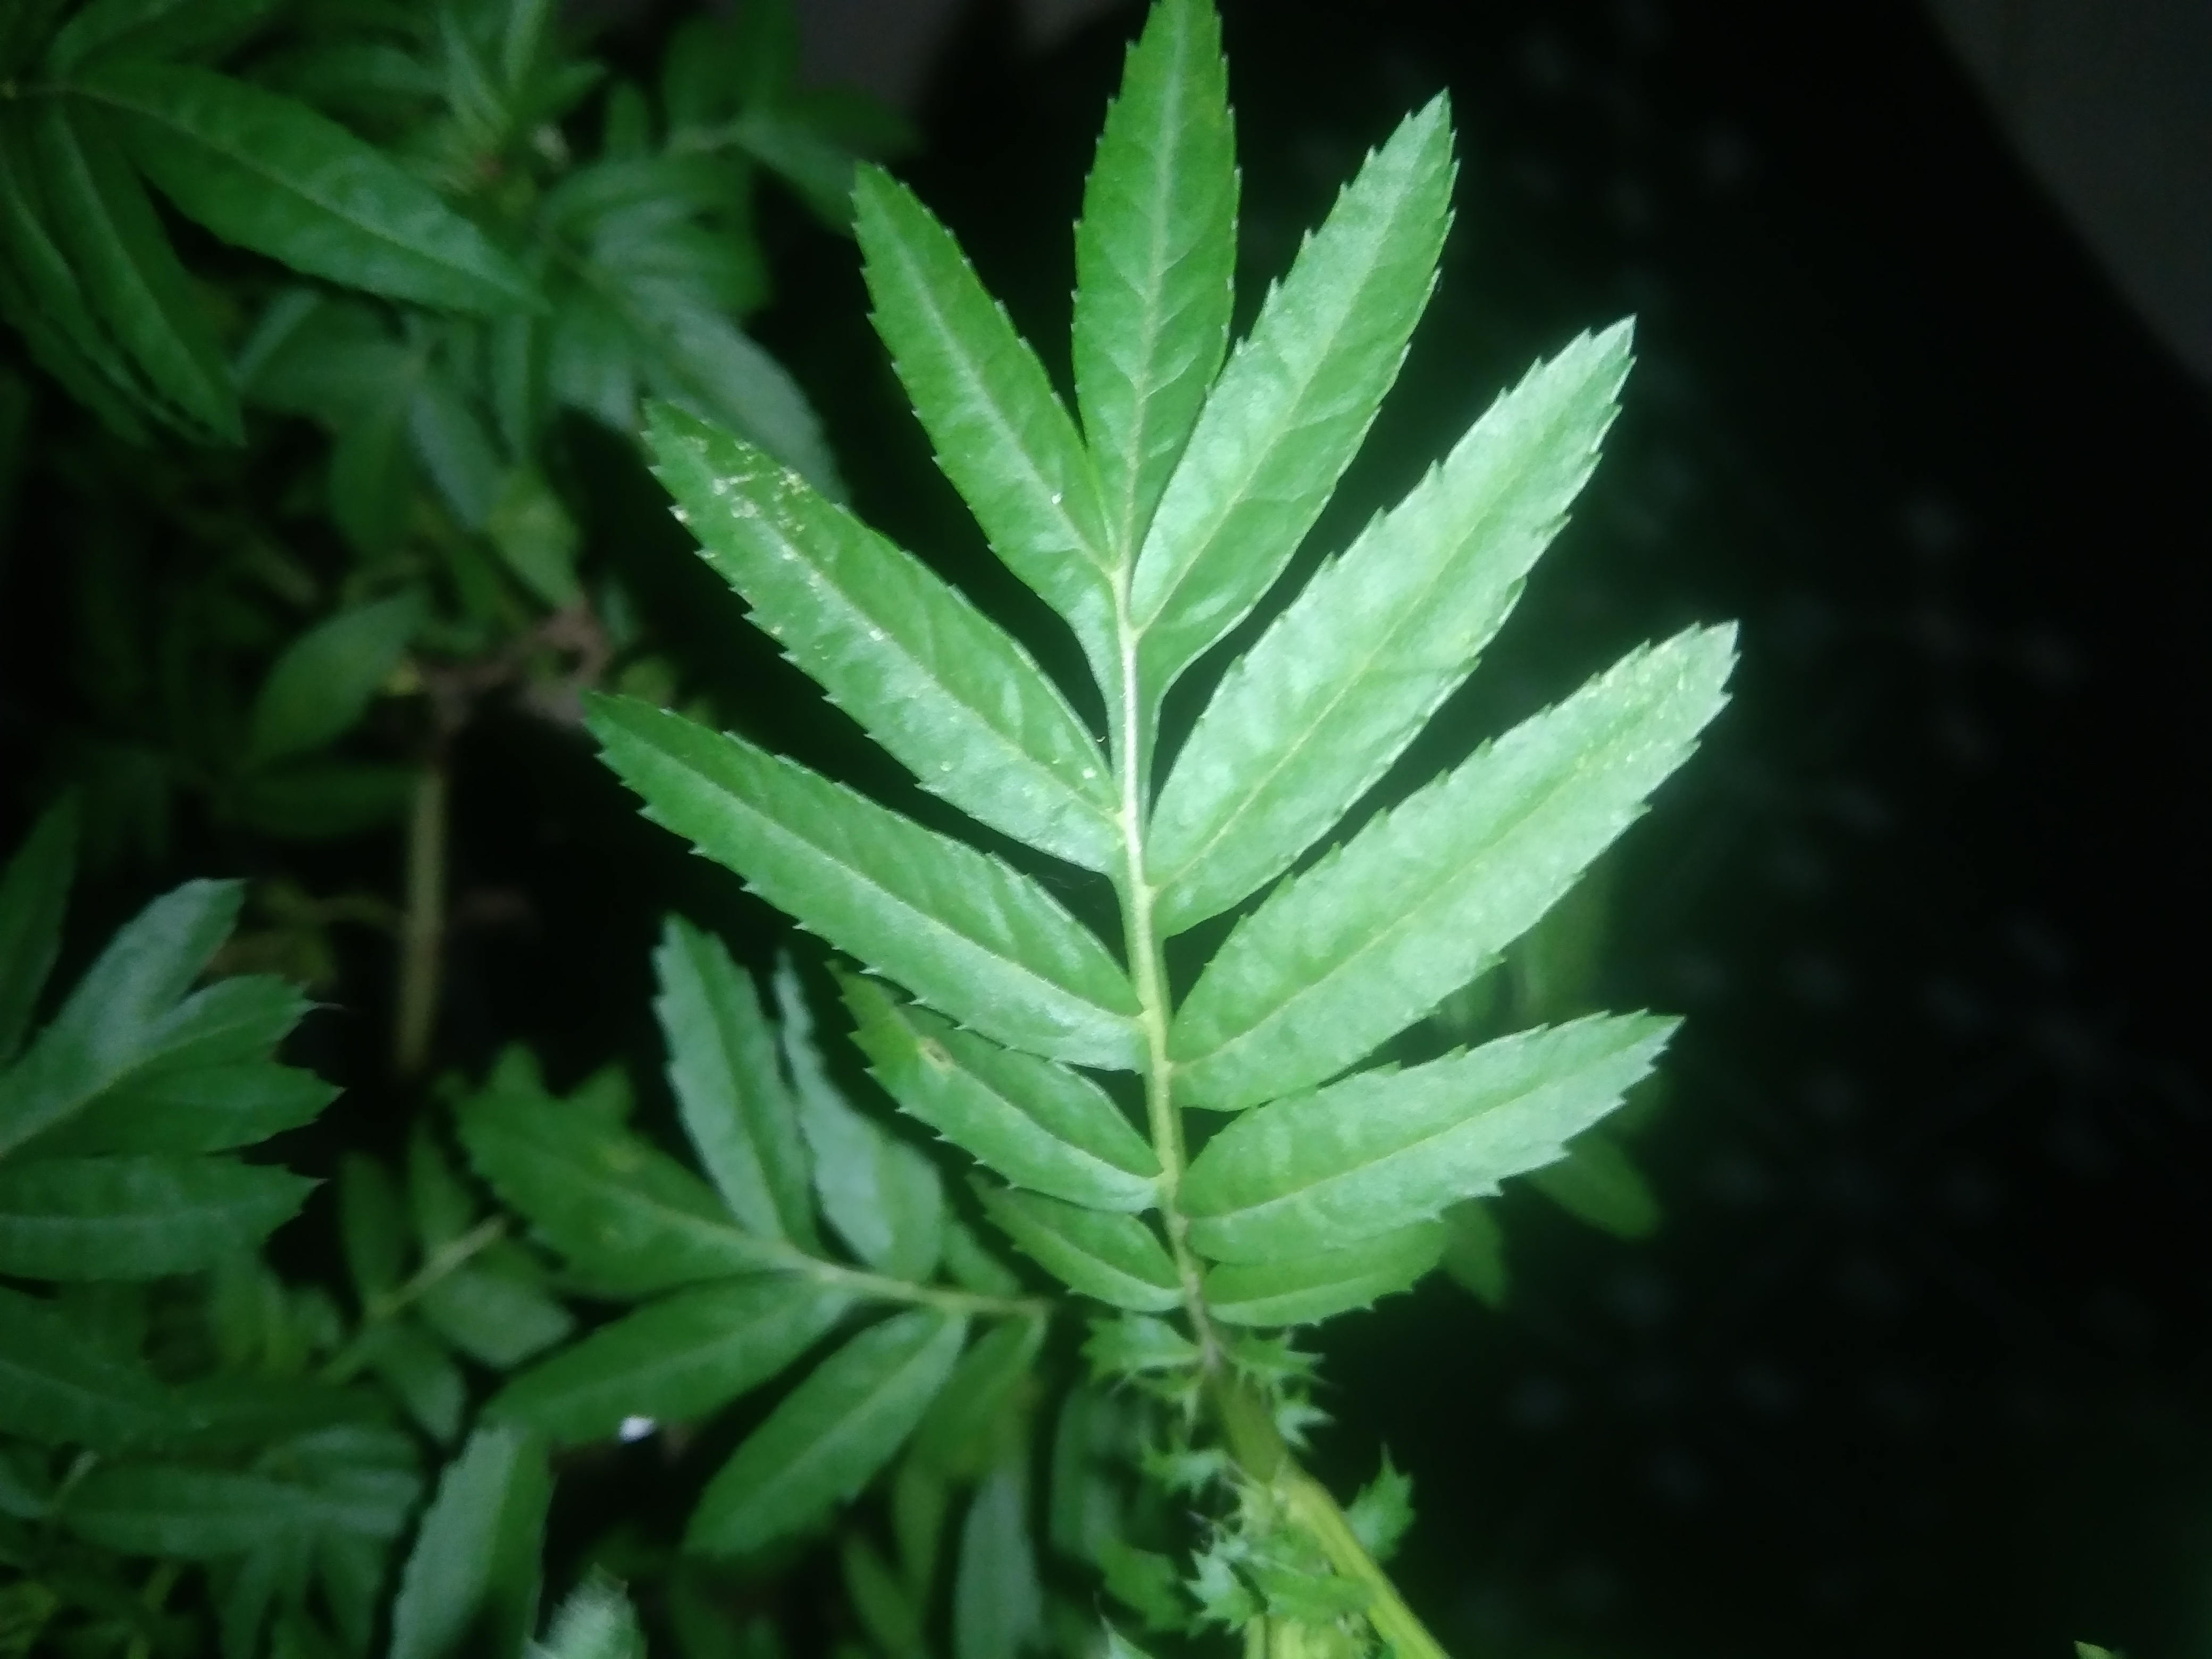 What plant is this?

marigold
